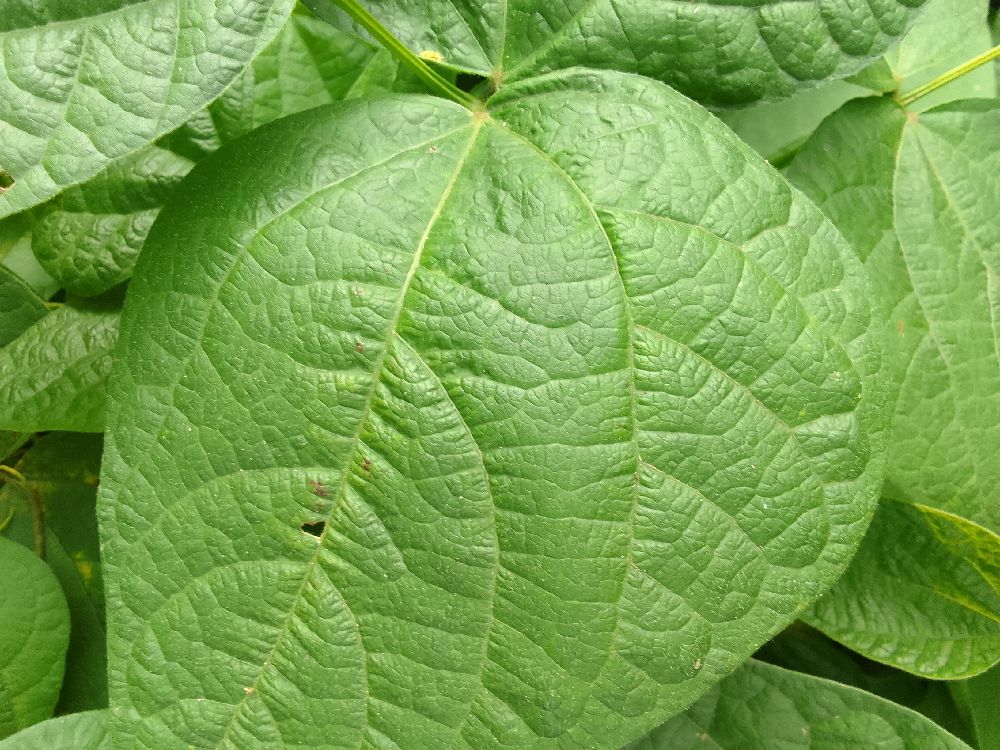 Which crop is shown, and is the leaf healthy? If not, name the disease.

common bean, healthy
